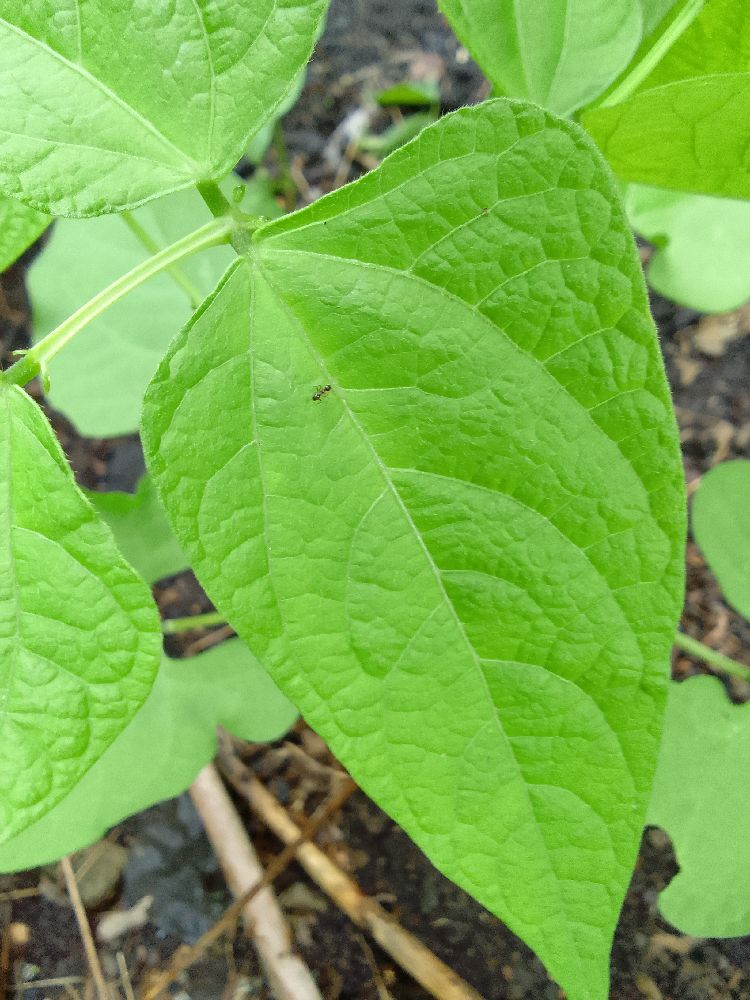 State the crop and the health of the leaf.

common bean, healthy
